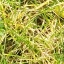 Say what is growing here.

grass
